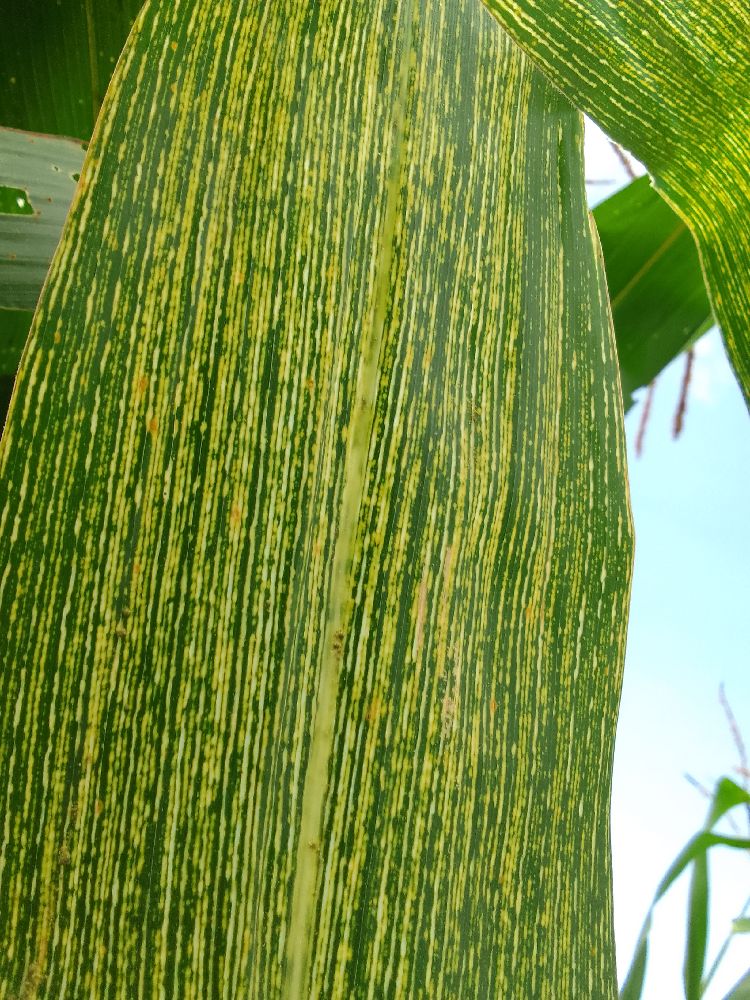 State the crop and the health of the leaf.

maize, maize streak virus
